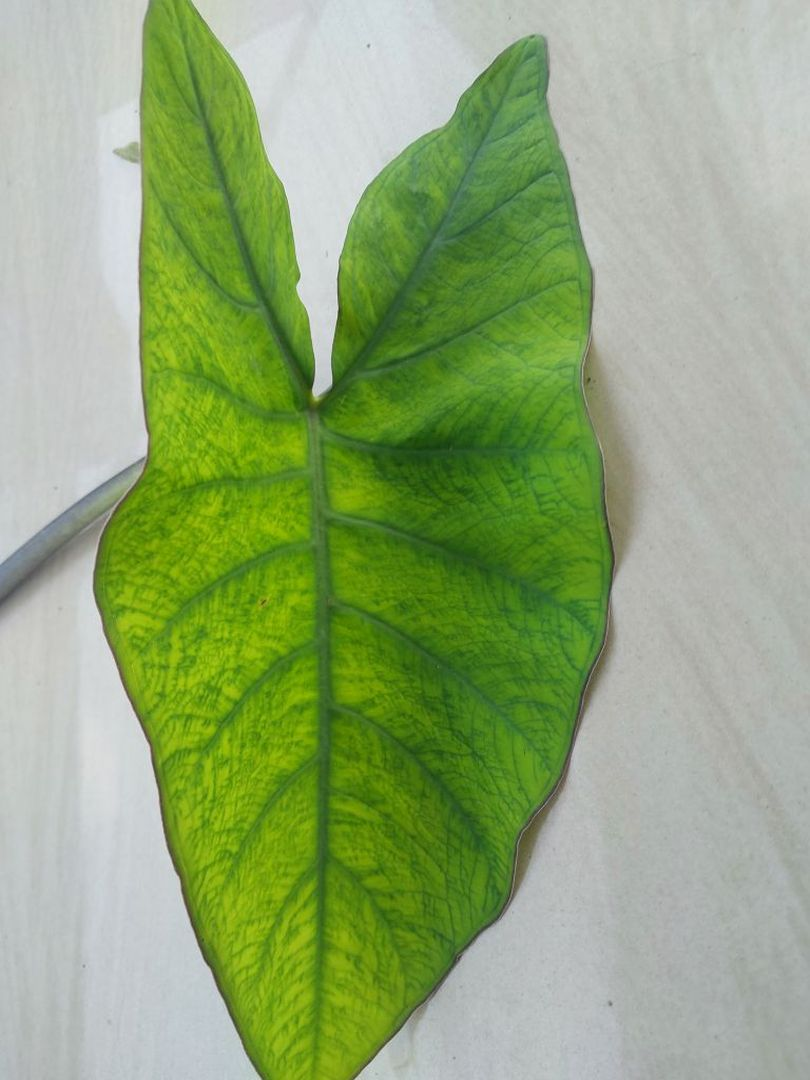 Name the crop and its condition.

taro, mosaic
